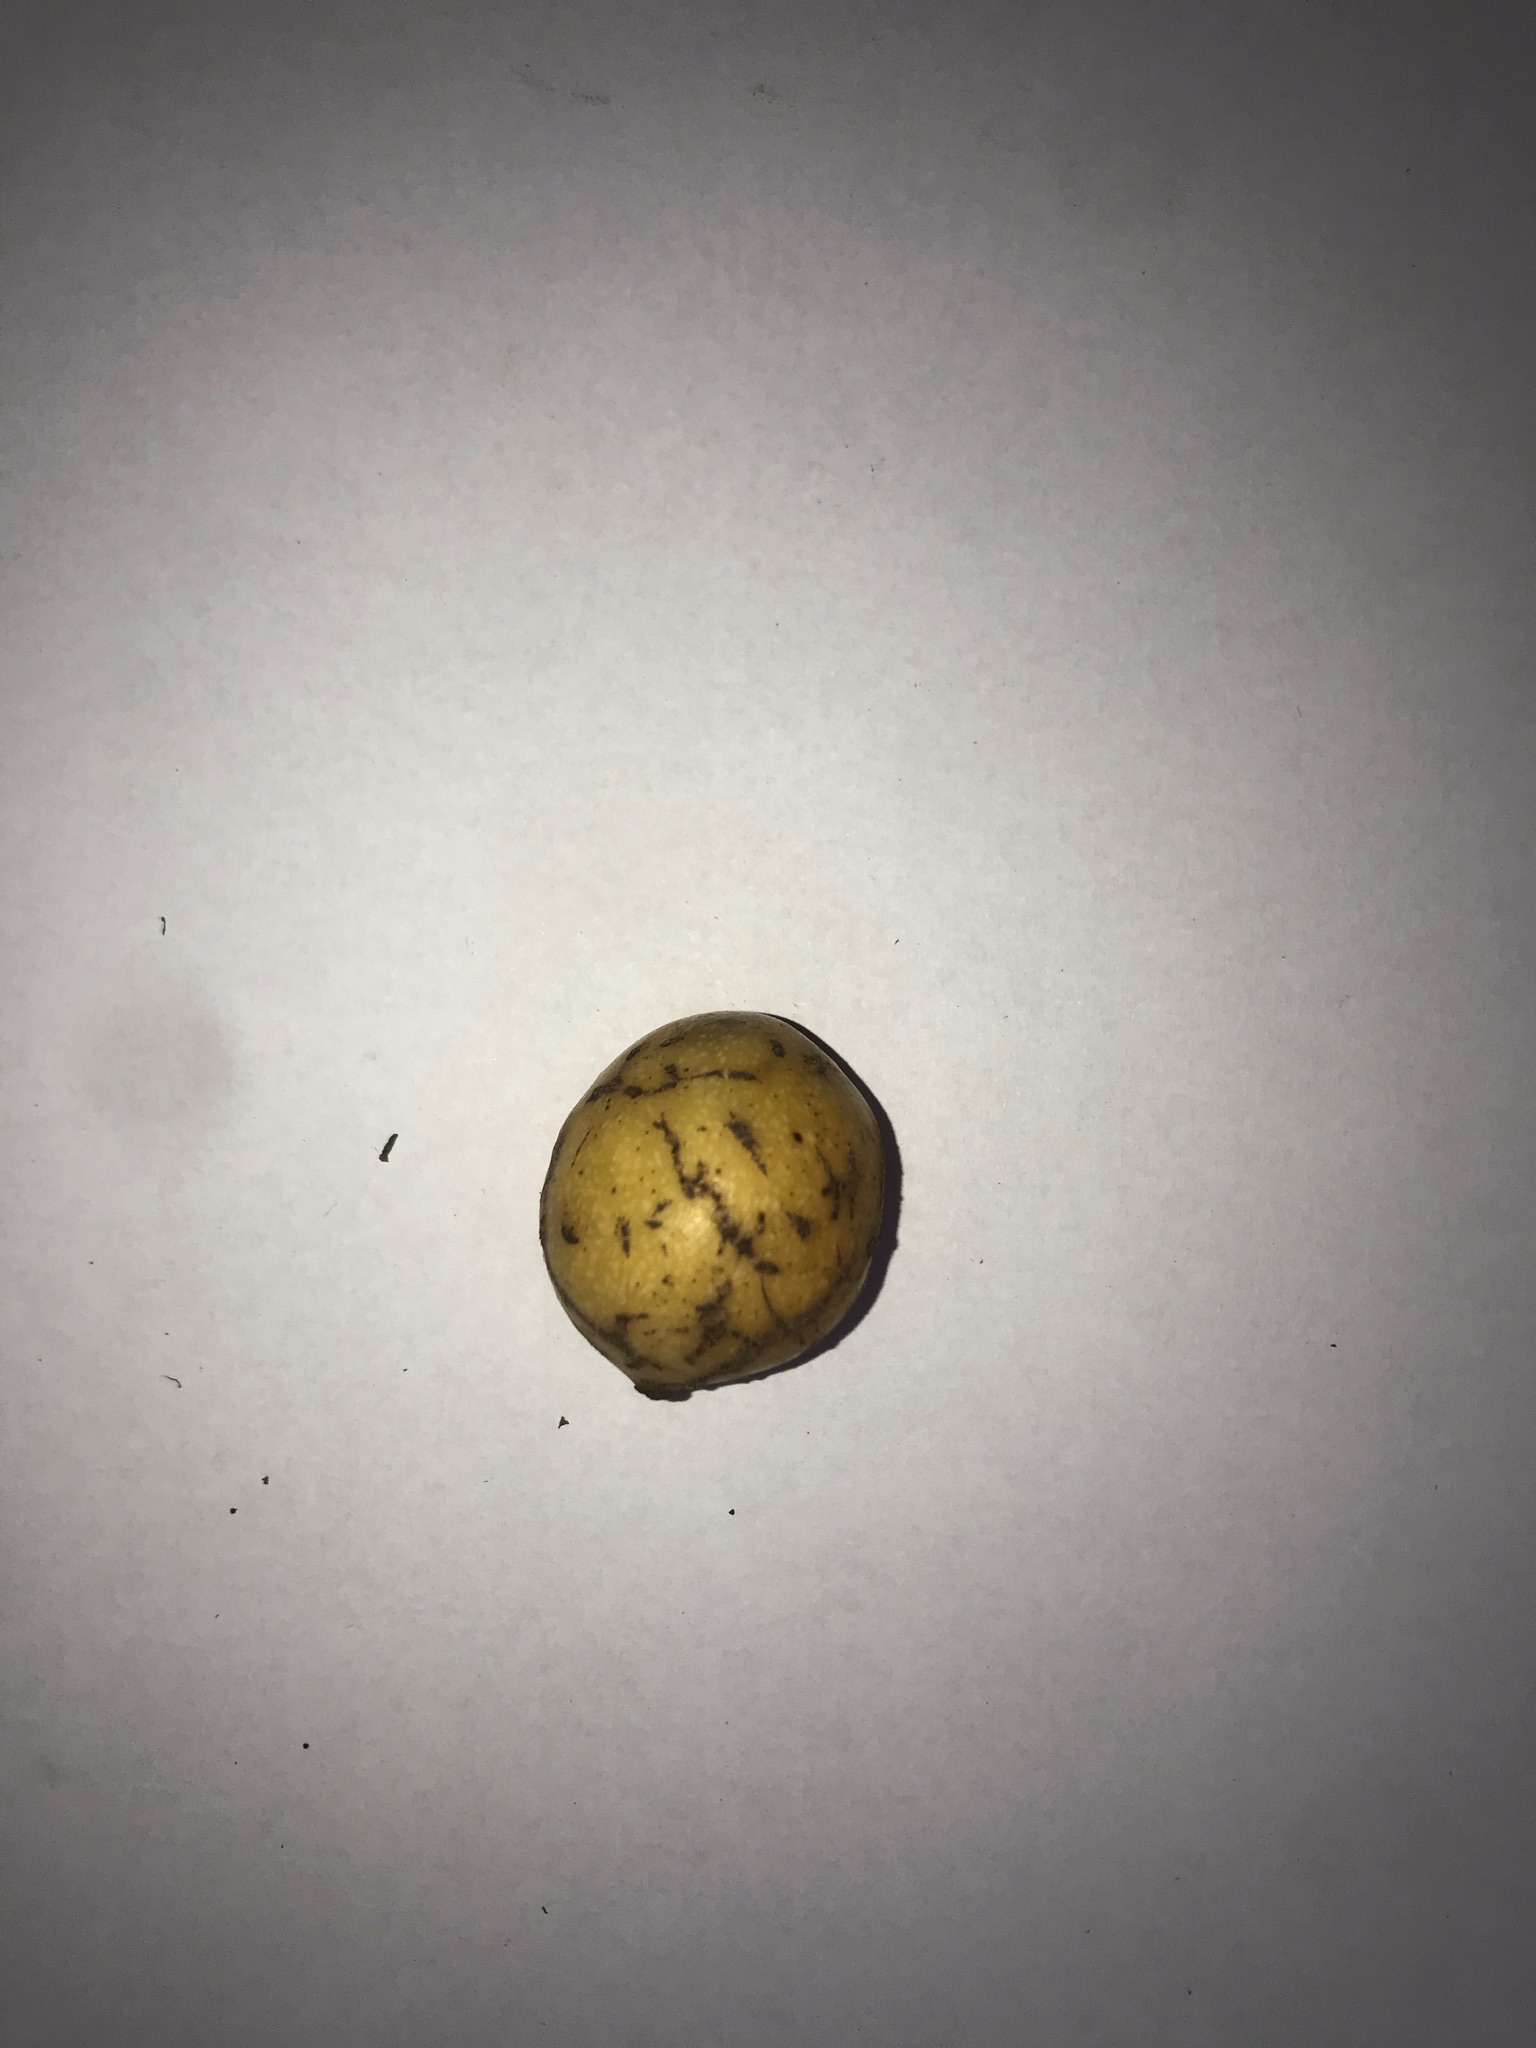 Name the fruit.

abiu
